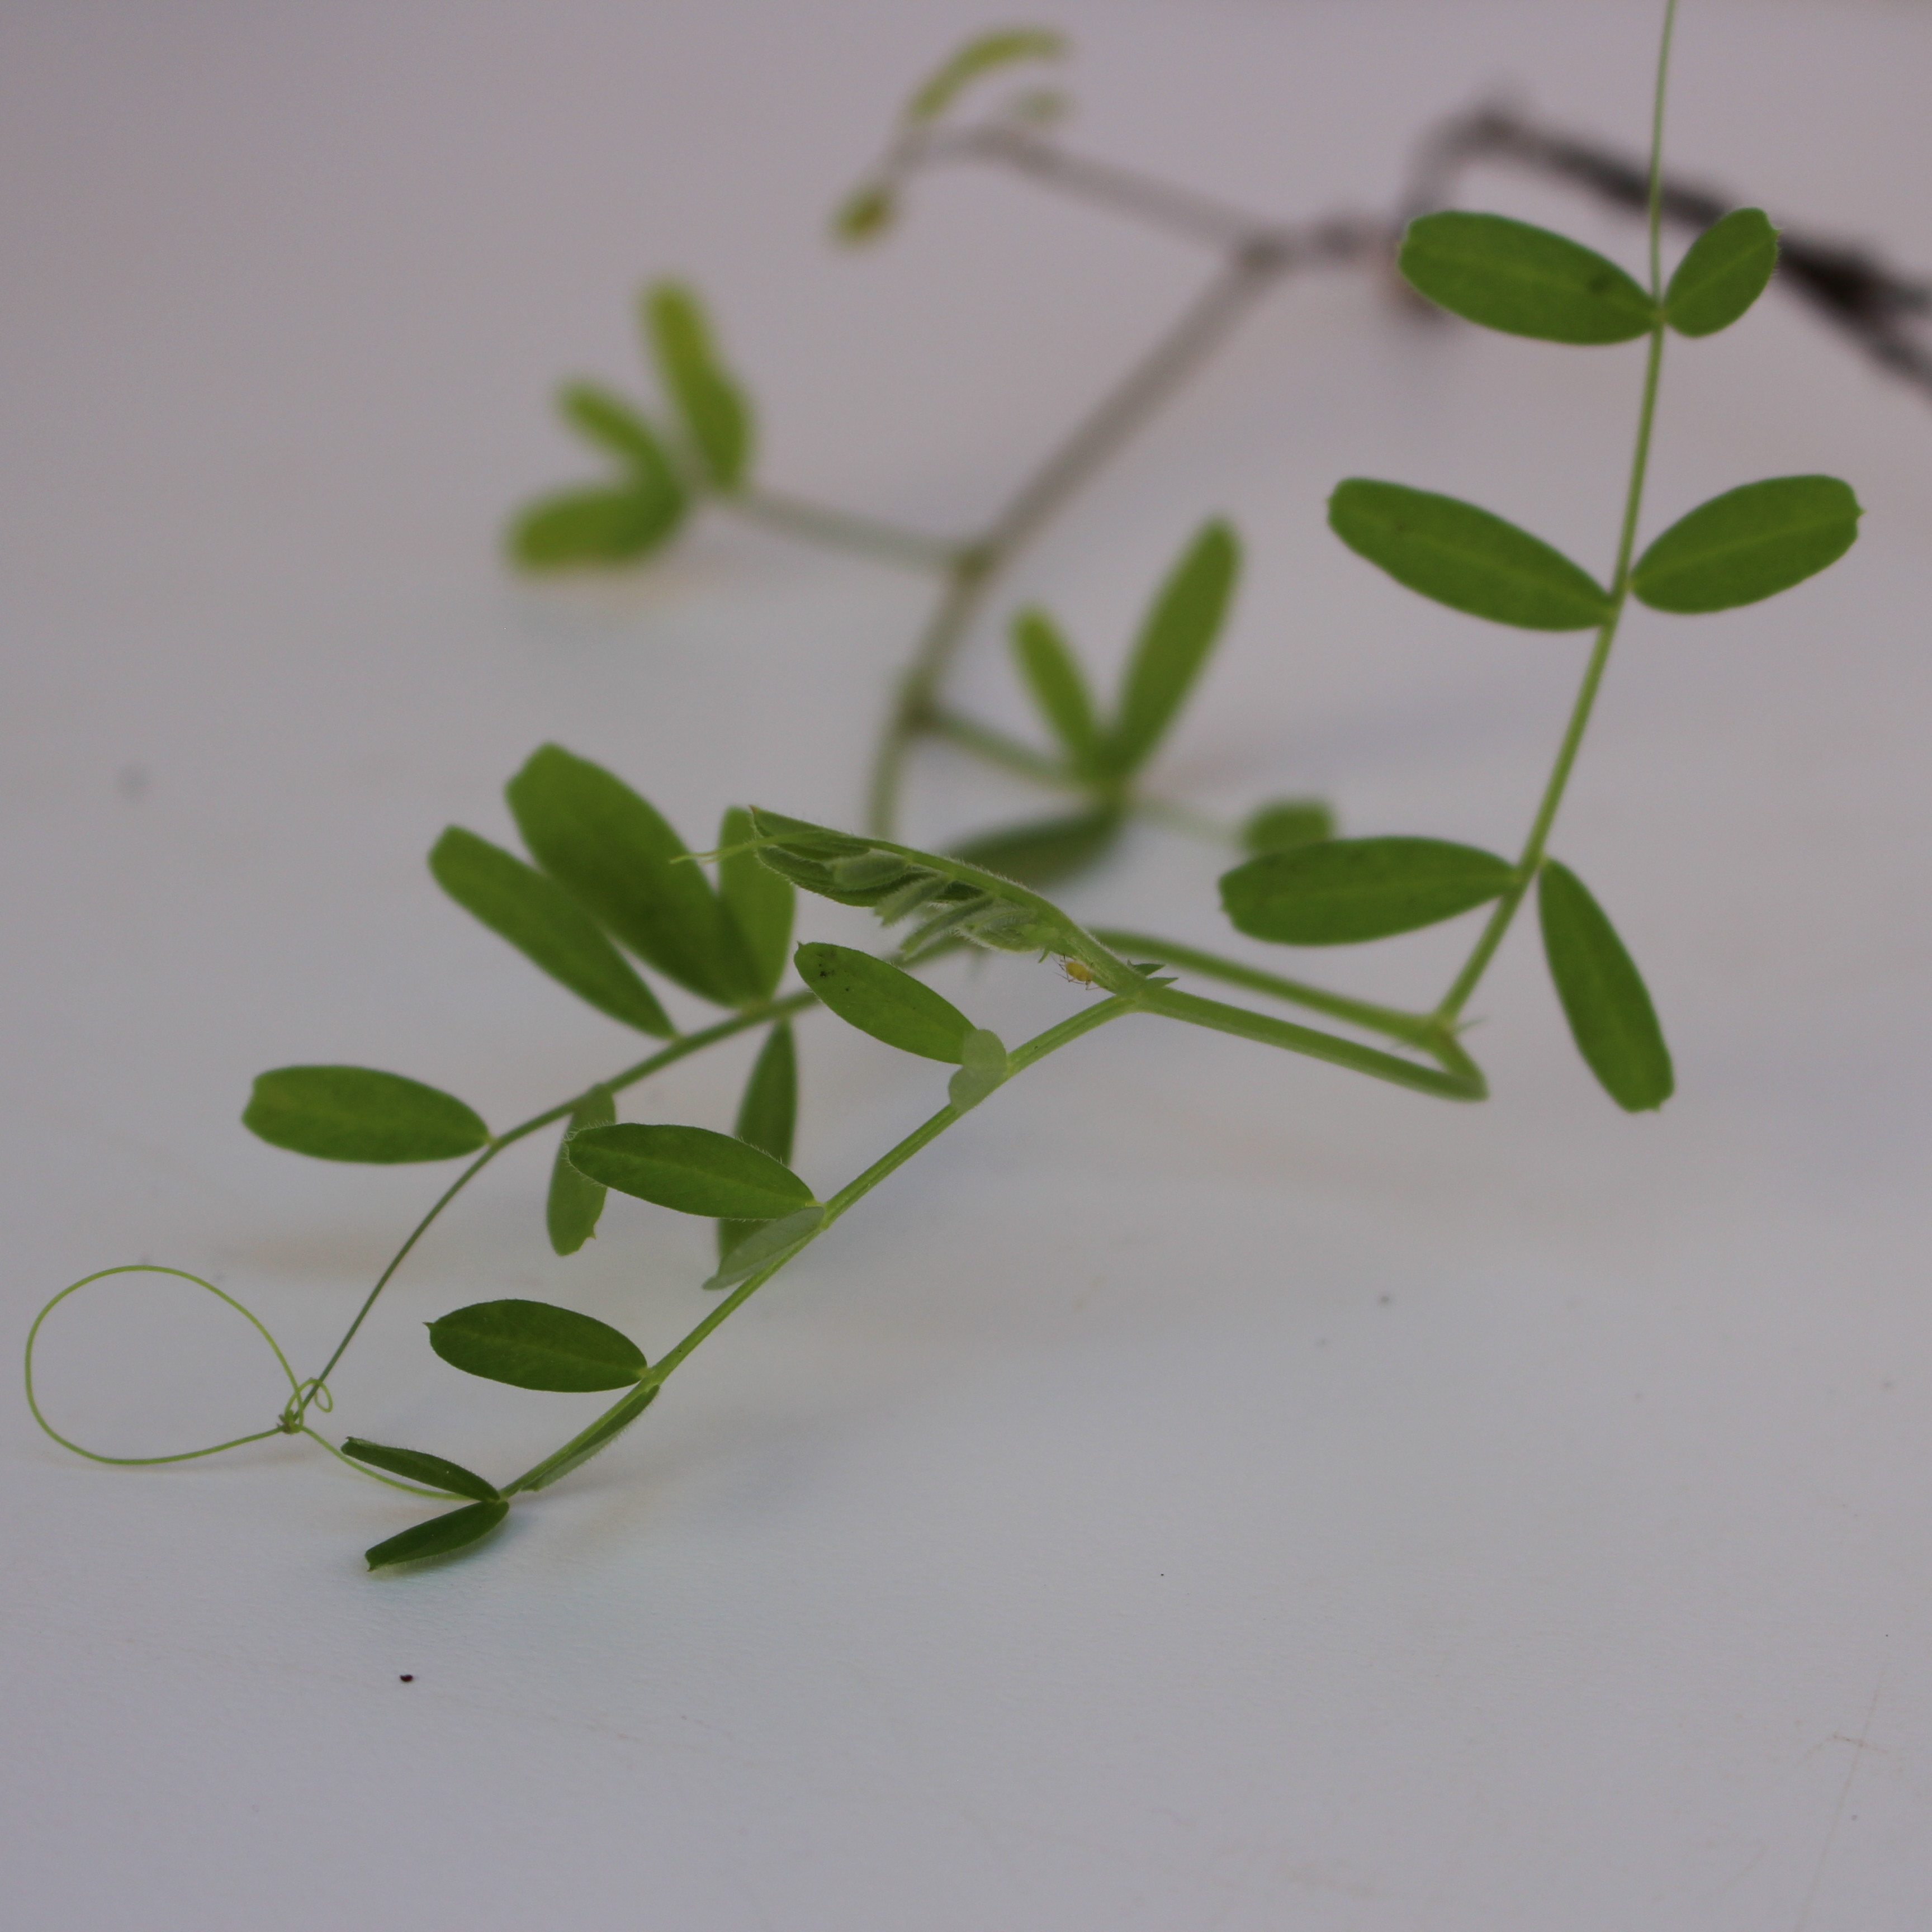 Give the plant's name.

Vicia sativa
